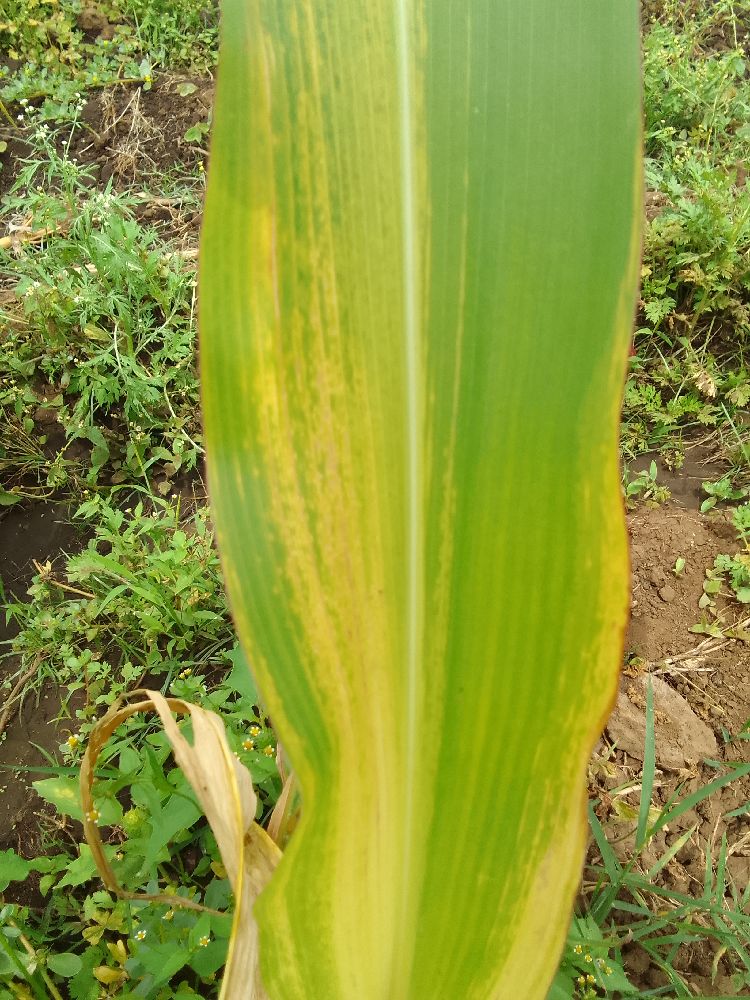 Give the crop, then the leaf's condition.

maize, maize lethal necrosis
